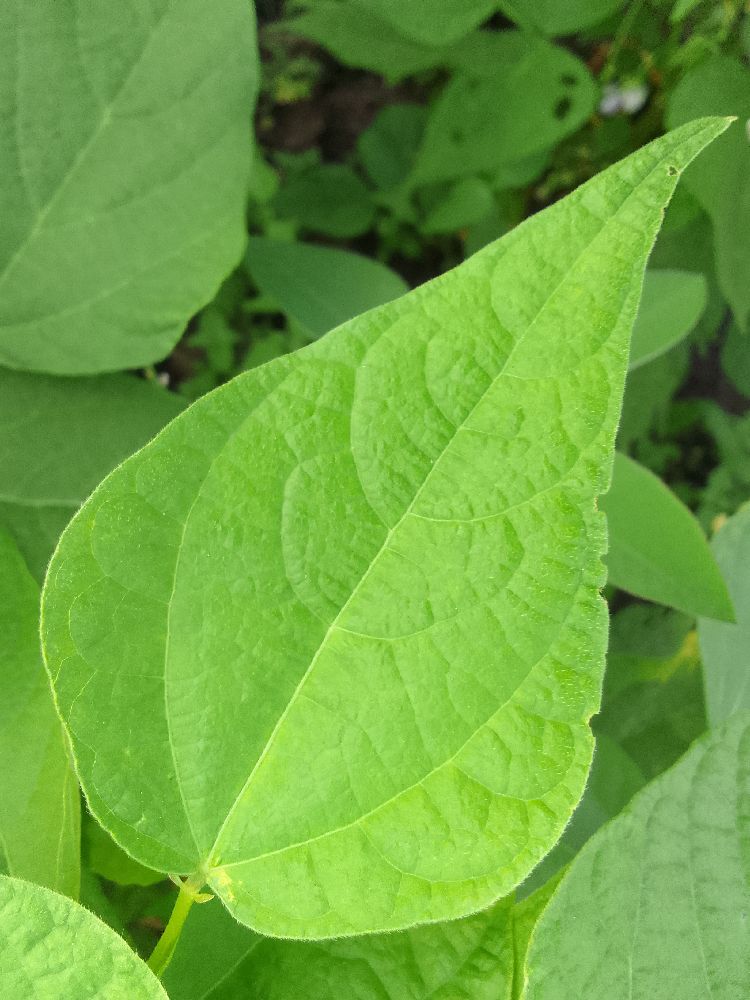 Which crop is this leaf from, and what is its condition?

common bean, healthy
